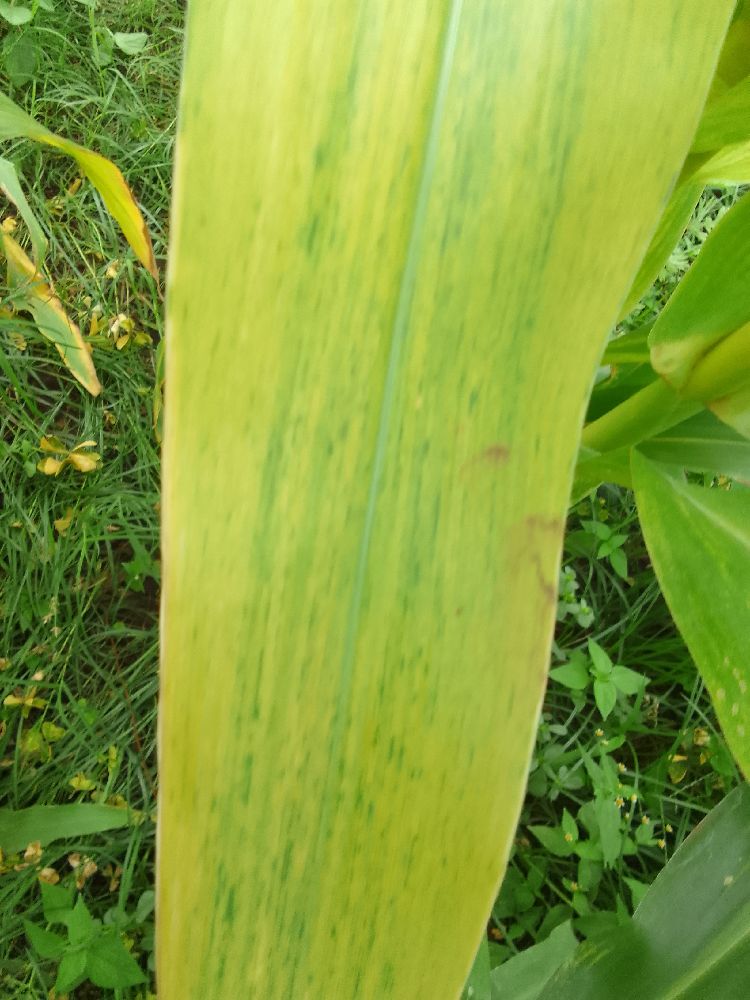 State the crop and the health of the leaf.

maize, maize lethal necrosis
